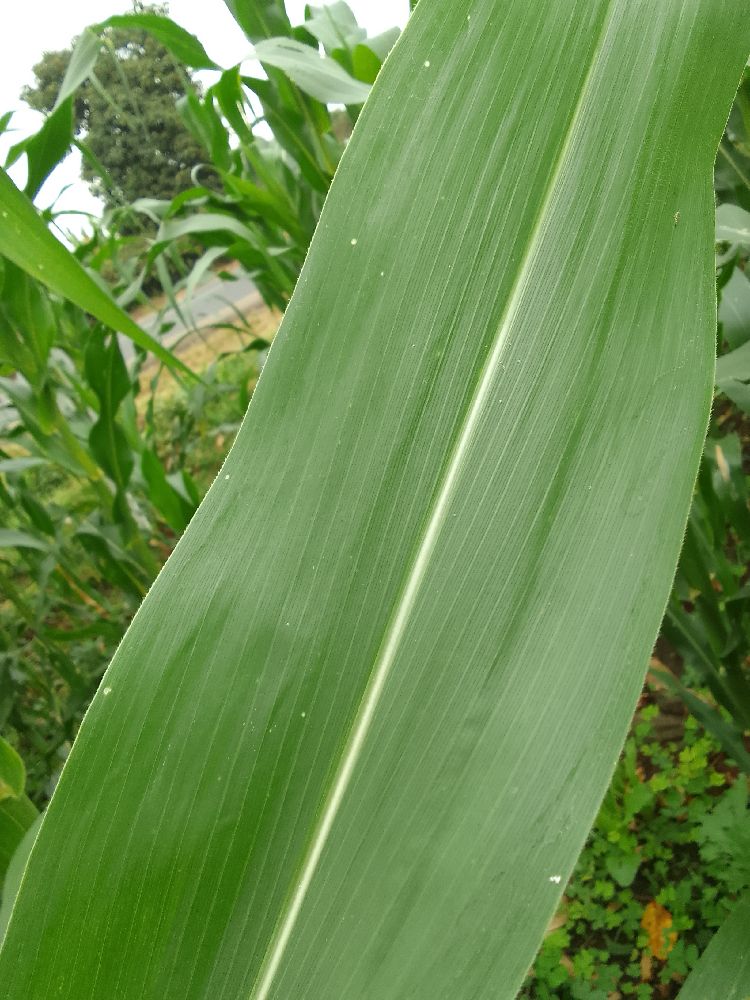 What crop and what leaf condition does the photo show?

maize, healthy
